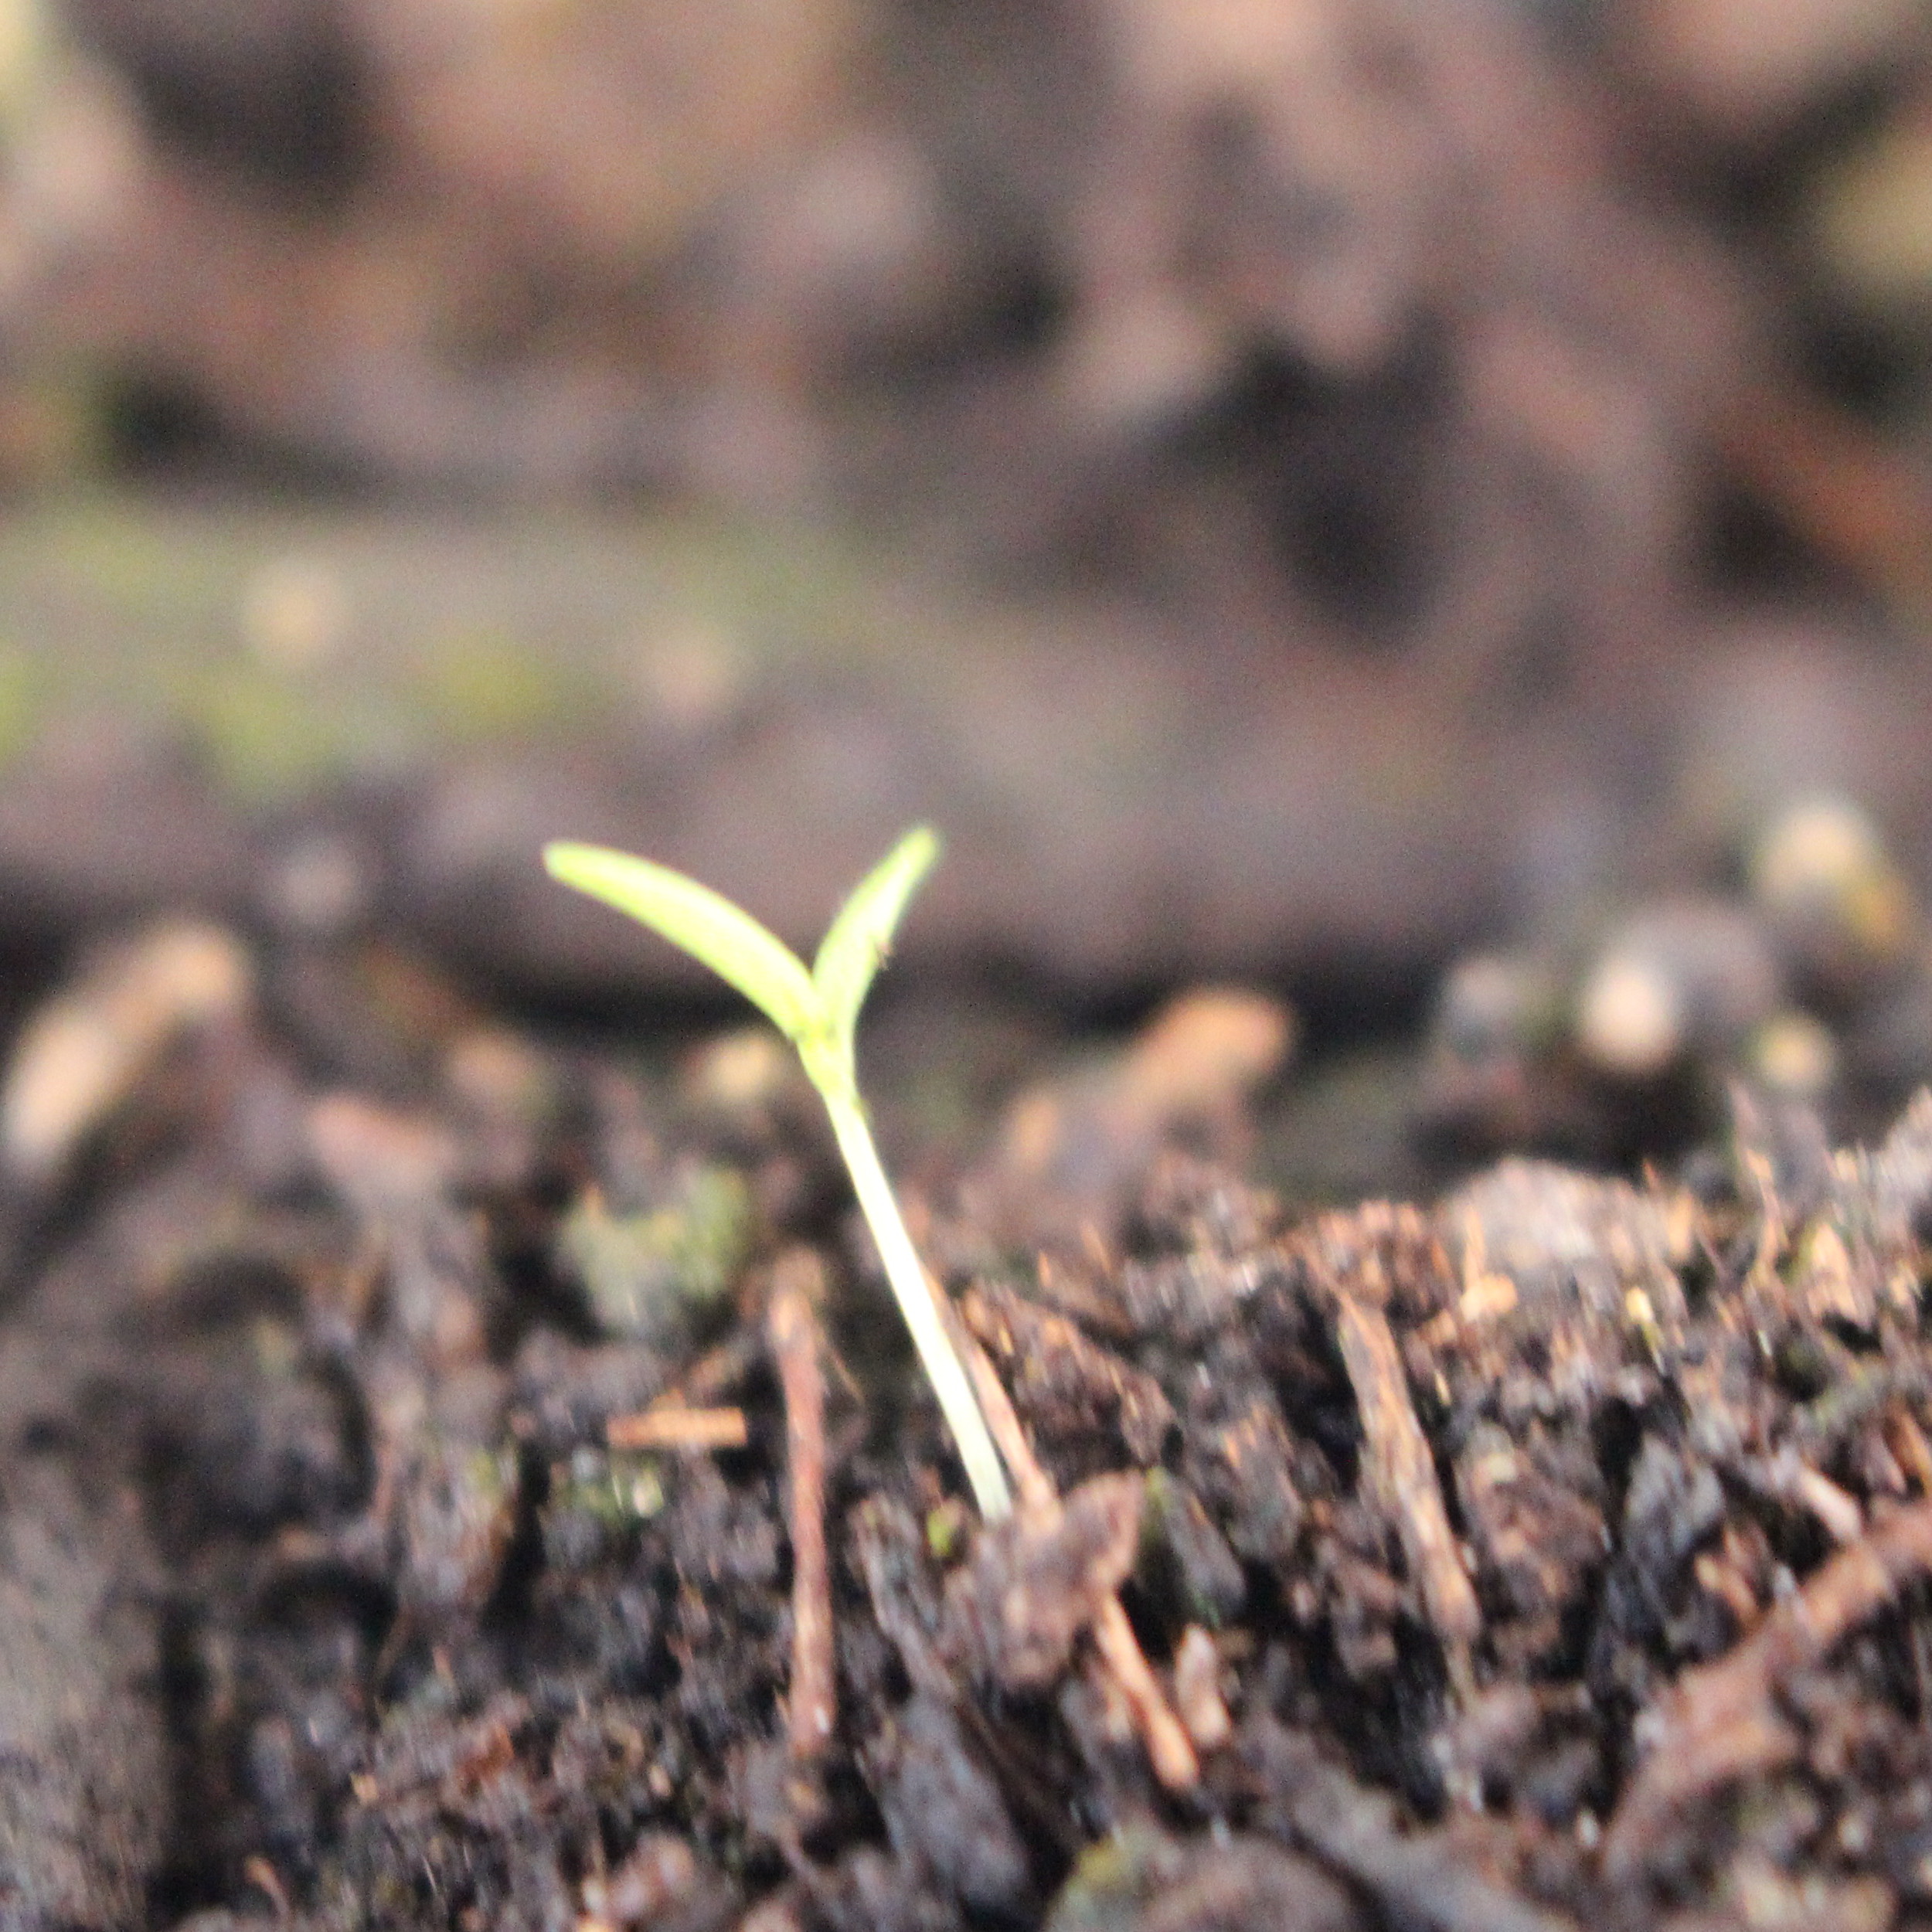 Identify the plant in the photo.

Papaver rhoeas
